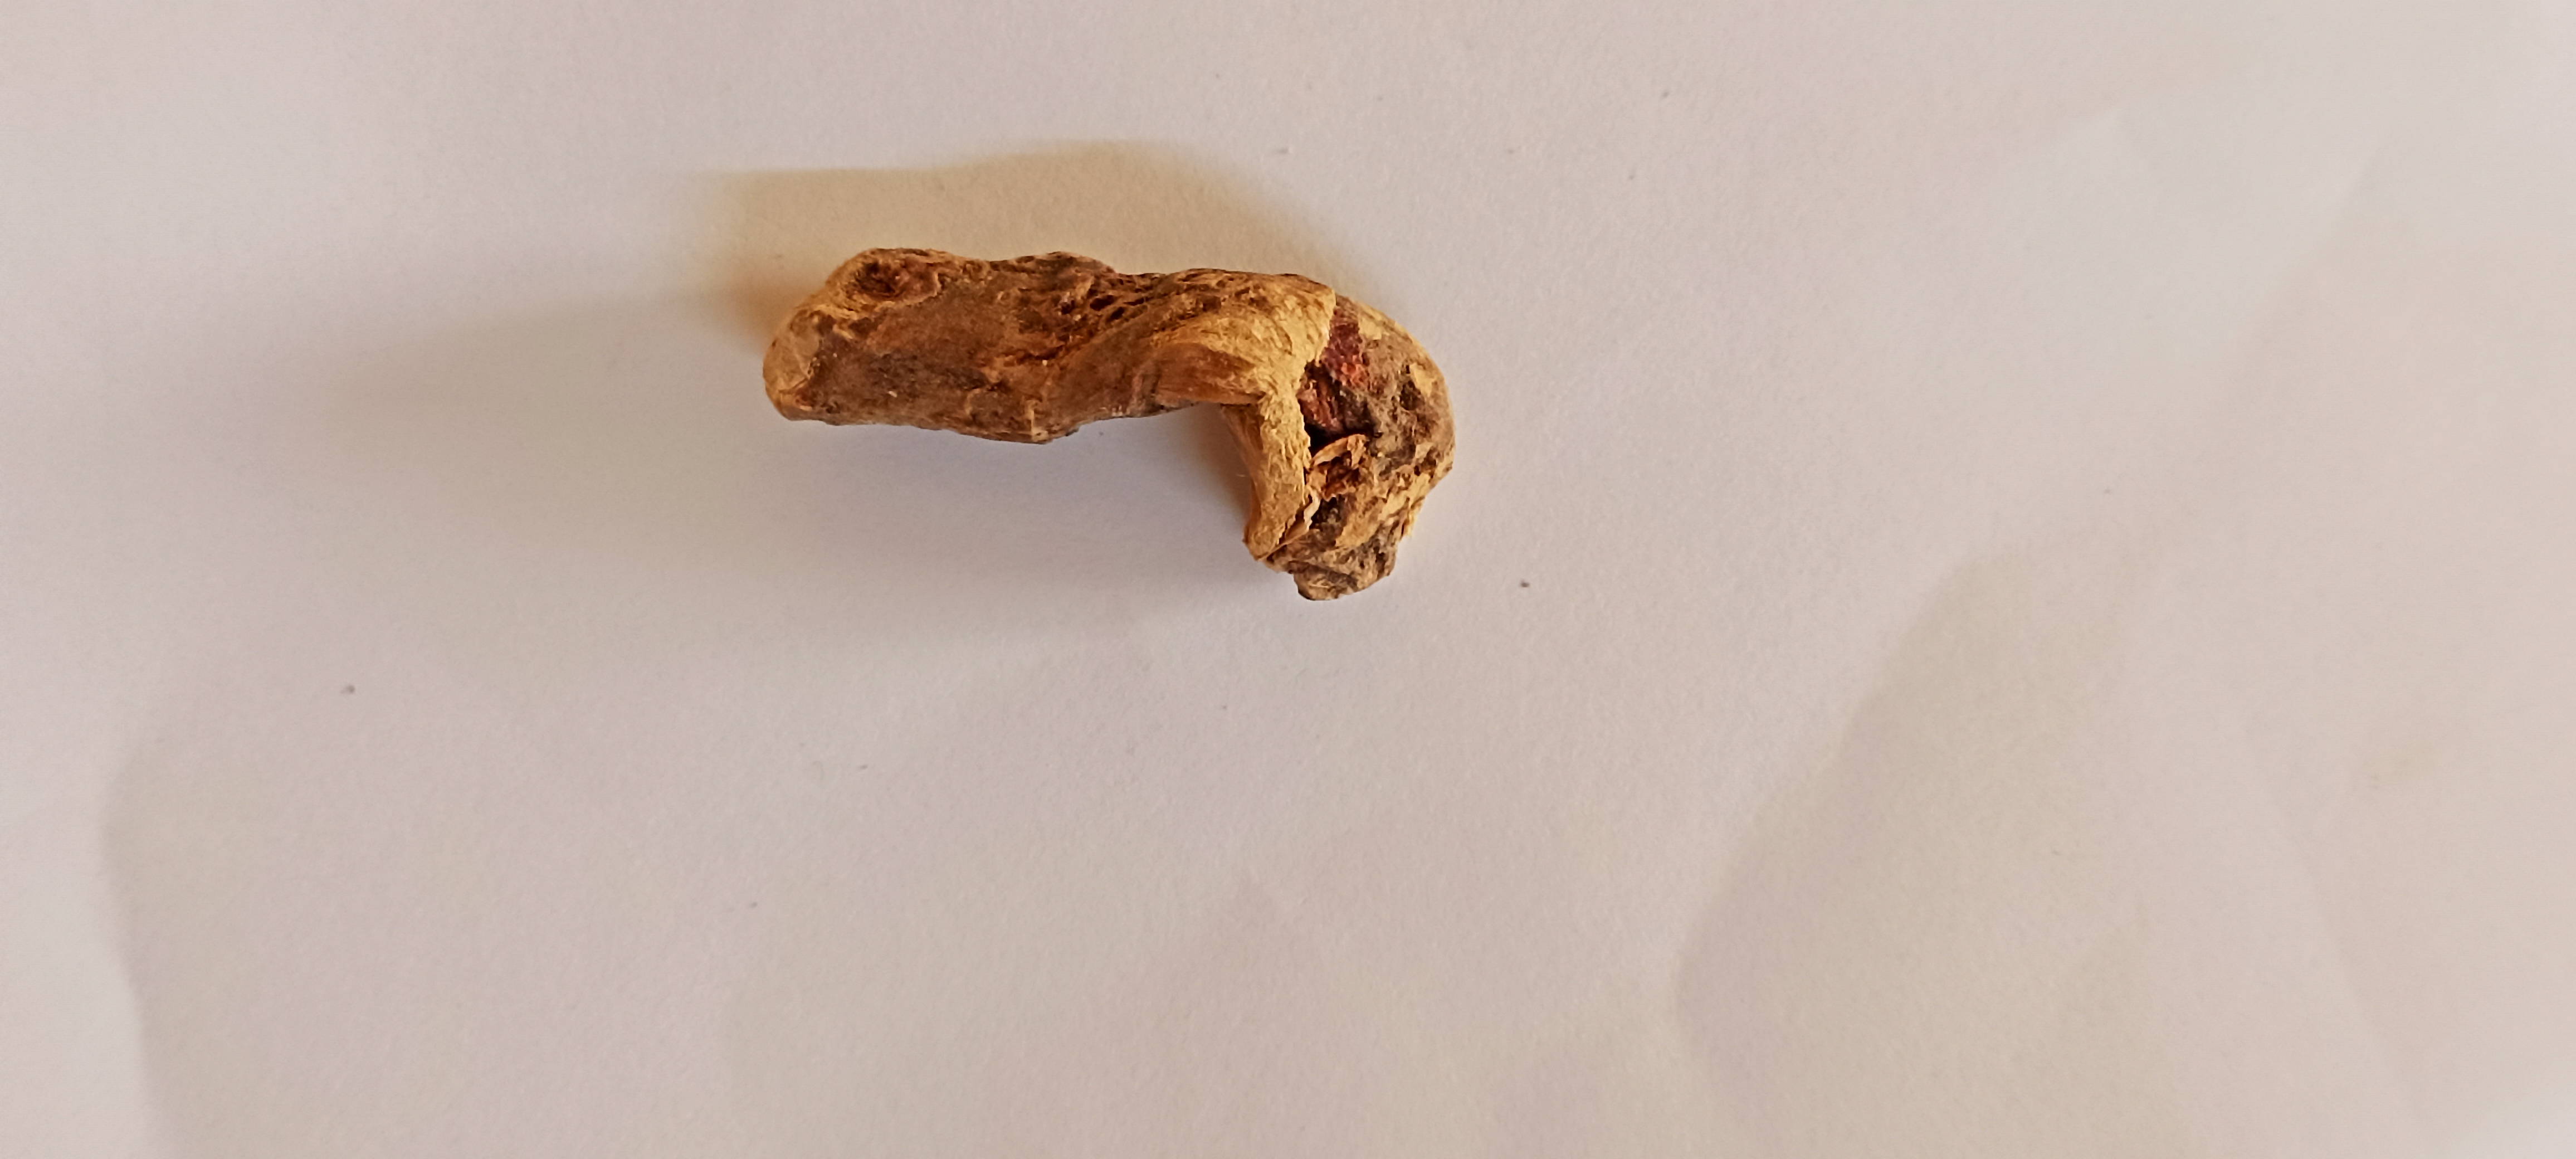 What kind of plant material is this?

vekhand
